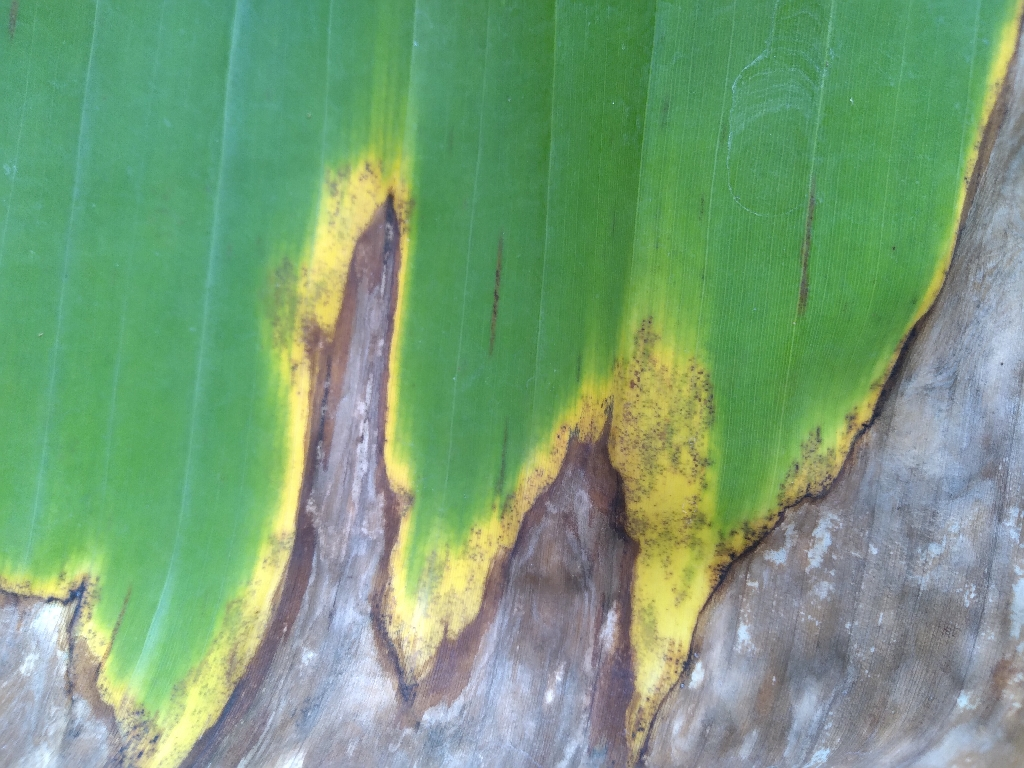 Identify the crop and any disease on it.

banana, black sigatoka
